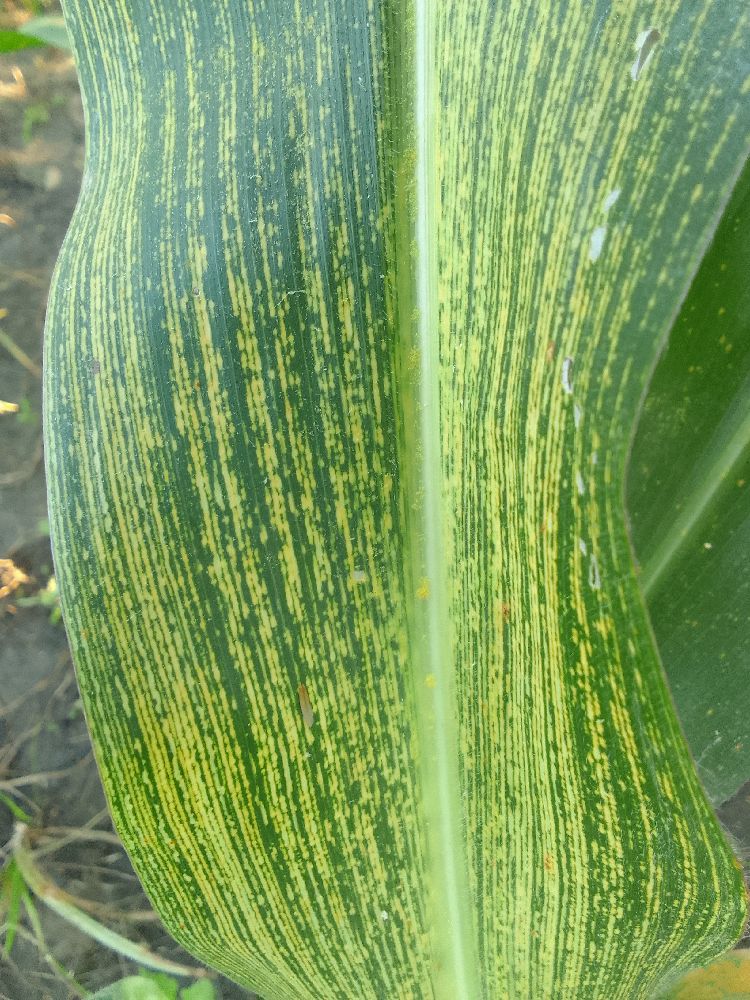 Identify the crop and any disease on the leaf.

maize, maize streak virus
